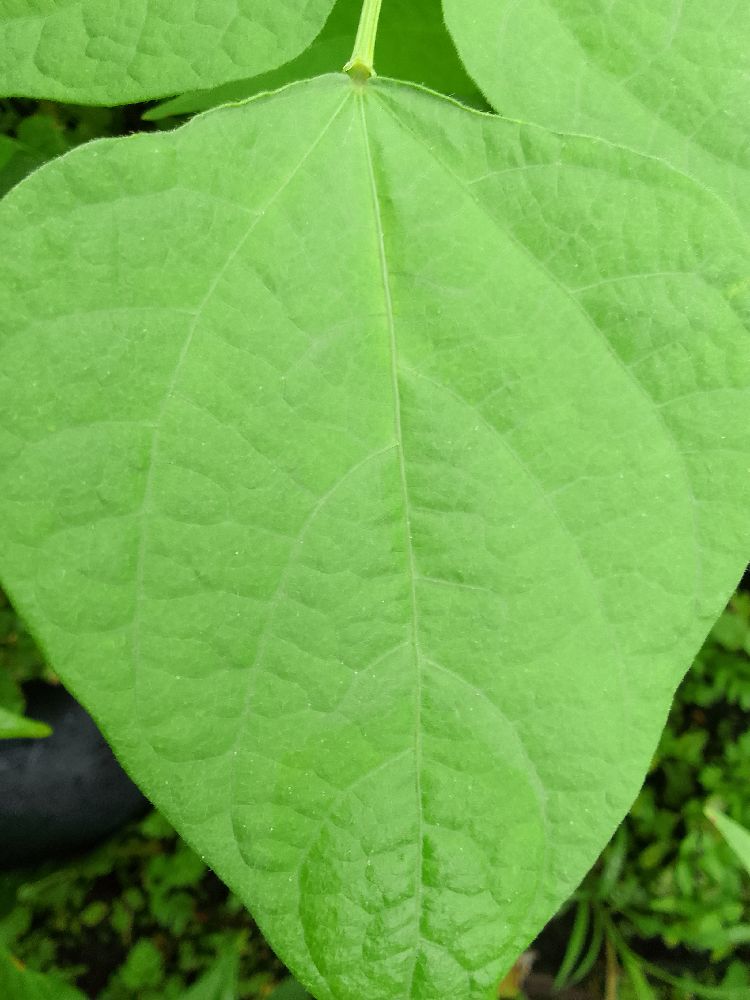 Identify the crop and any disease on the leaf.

common bean, healthy
